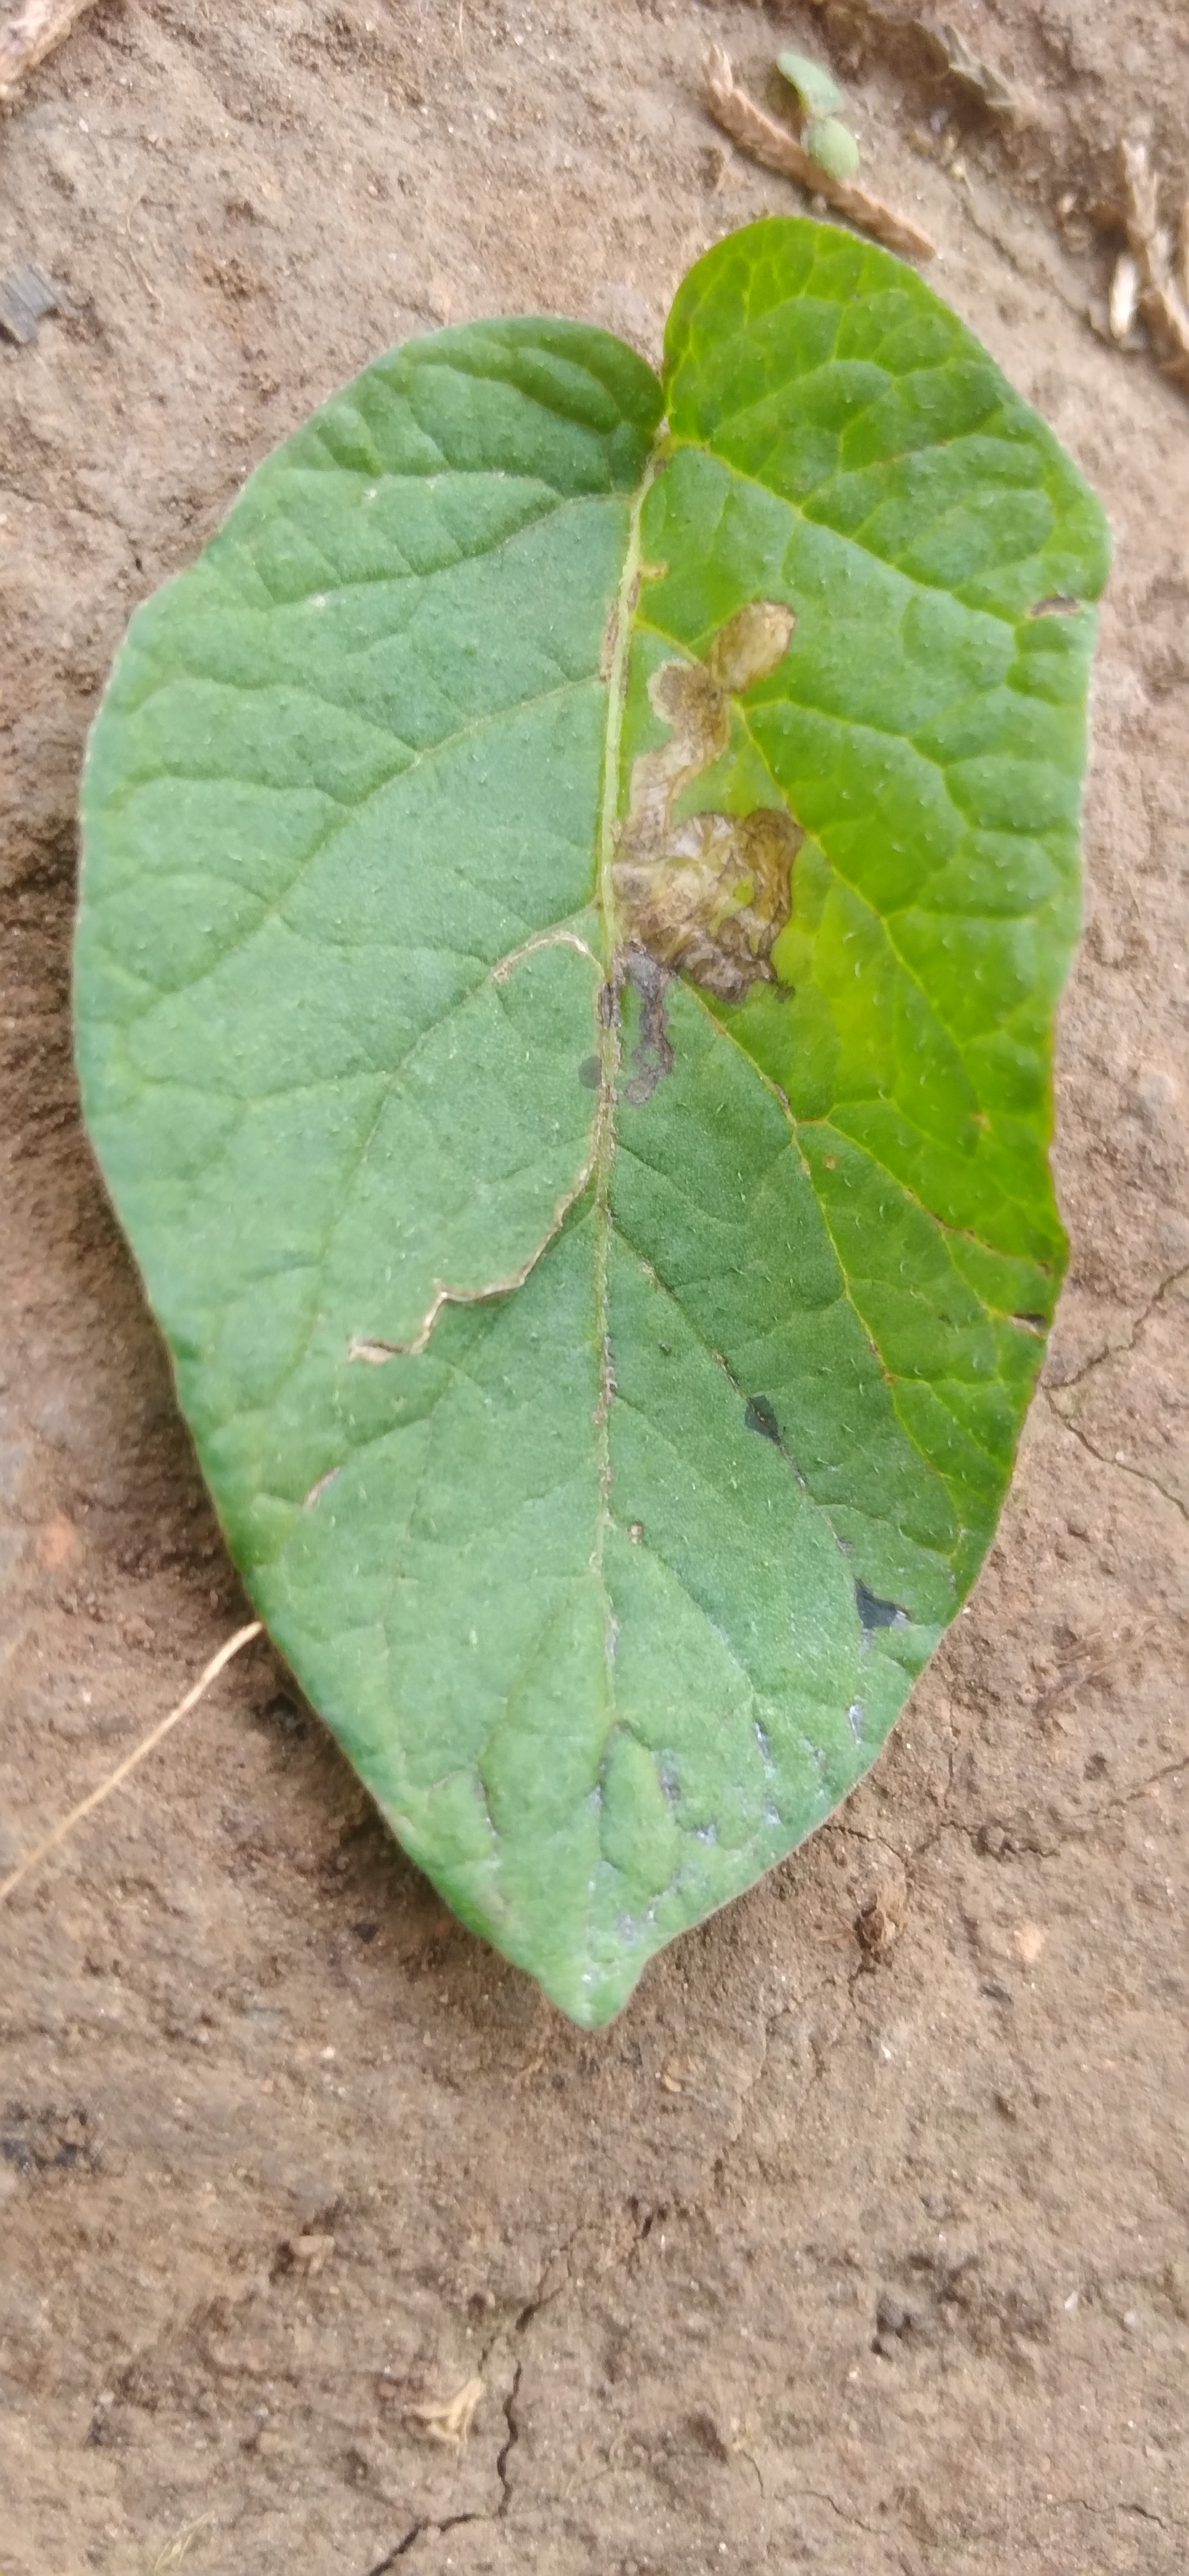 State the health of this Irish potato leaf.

early blight
